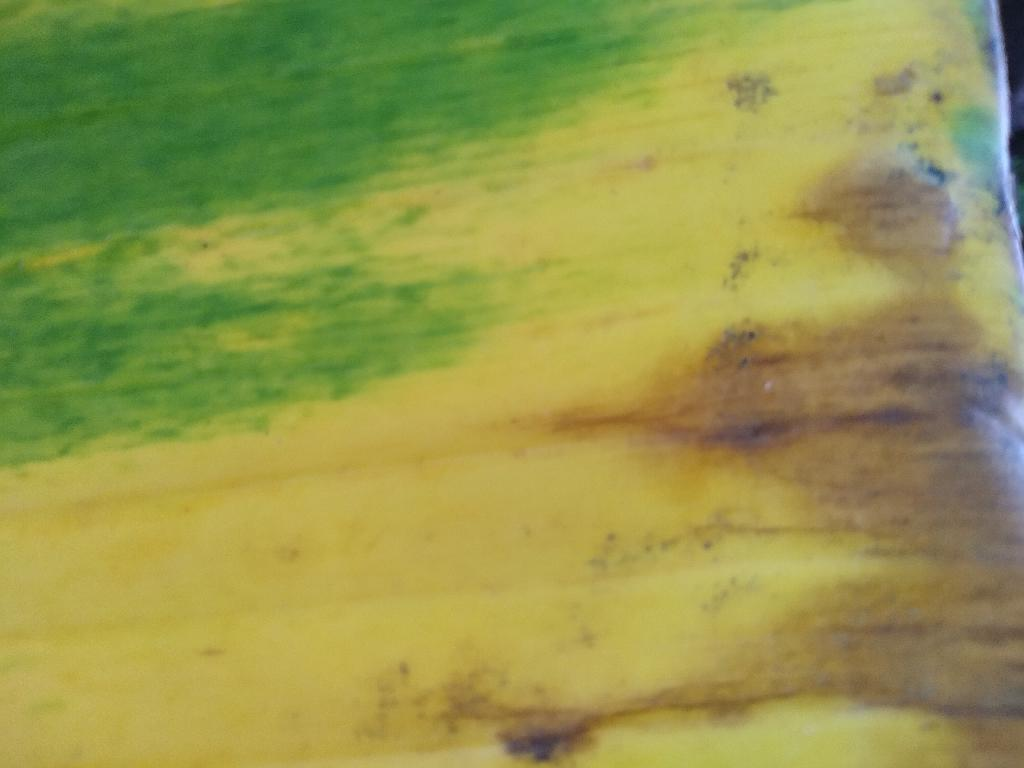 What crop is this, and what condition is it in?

banana, fusarium wilt race 1
